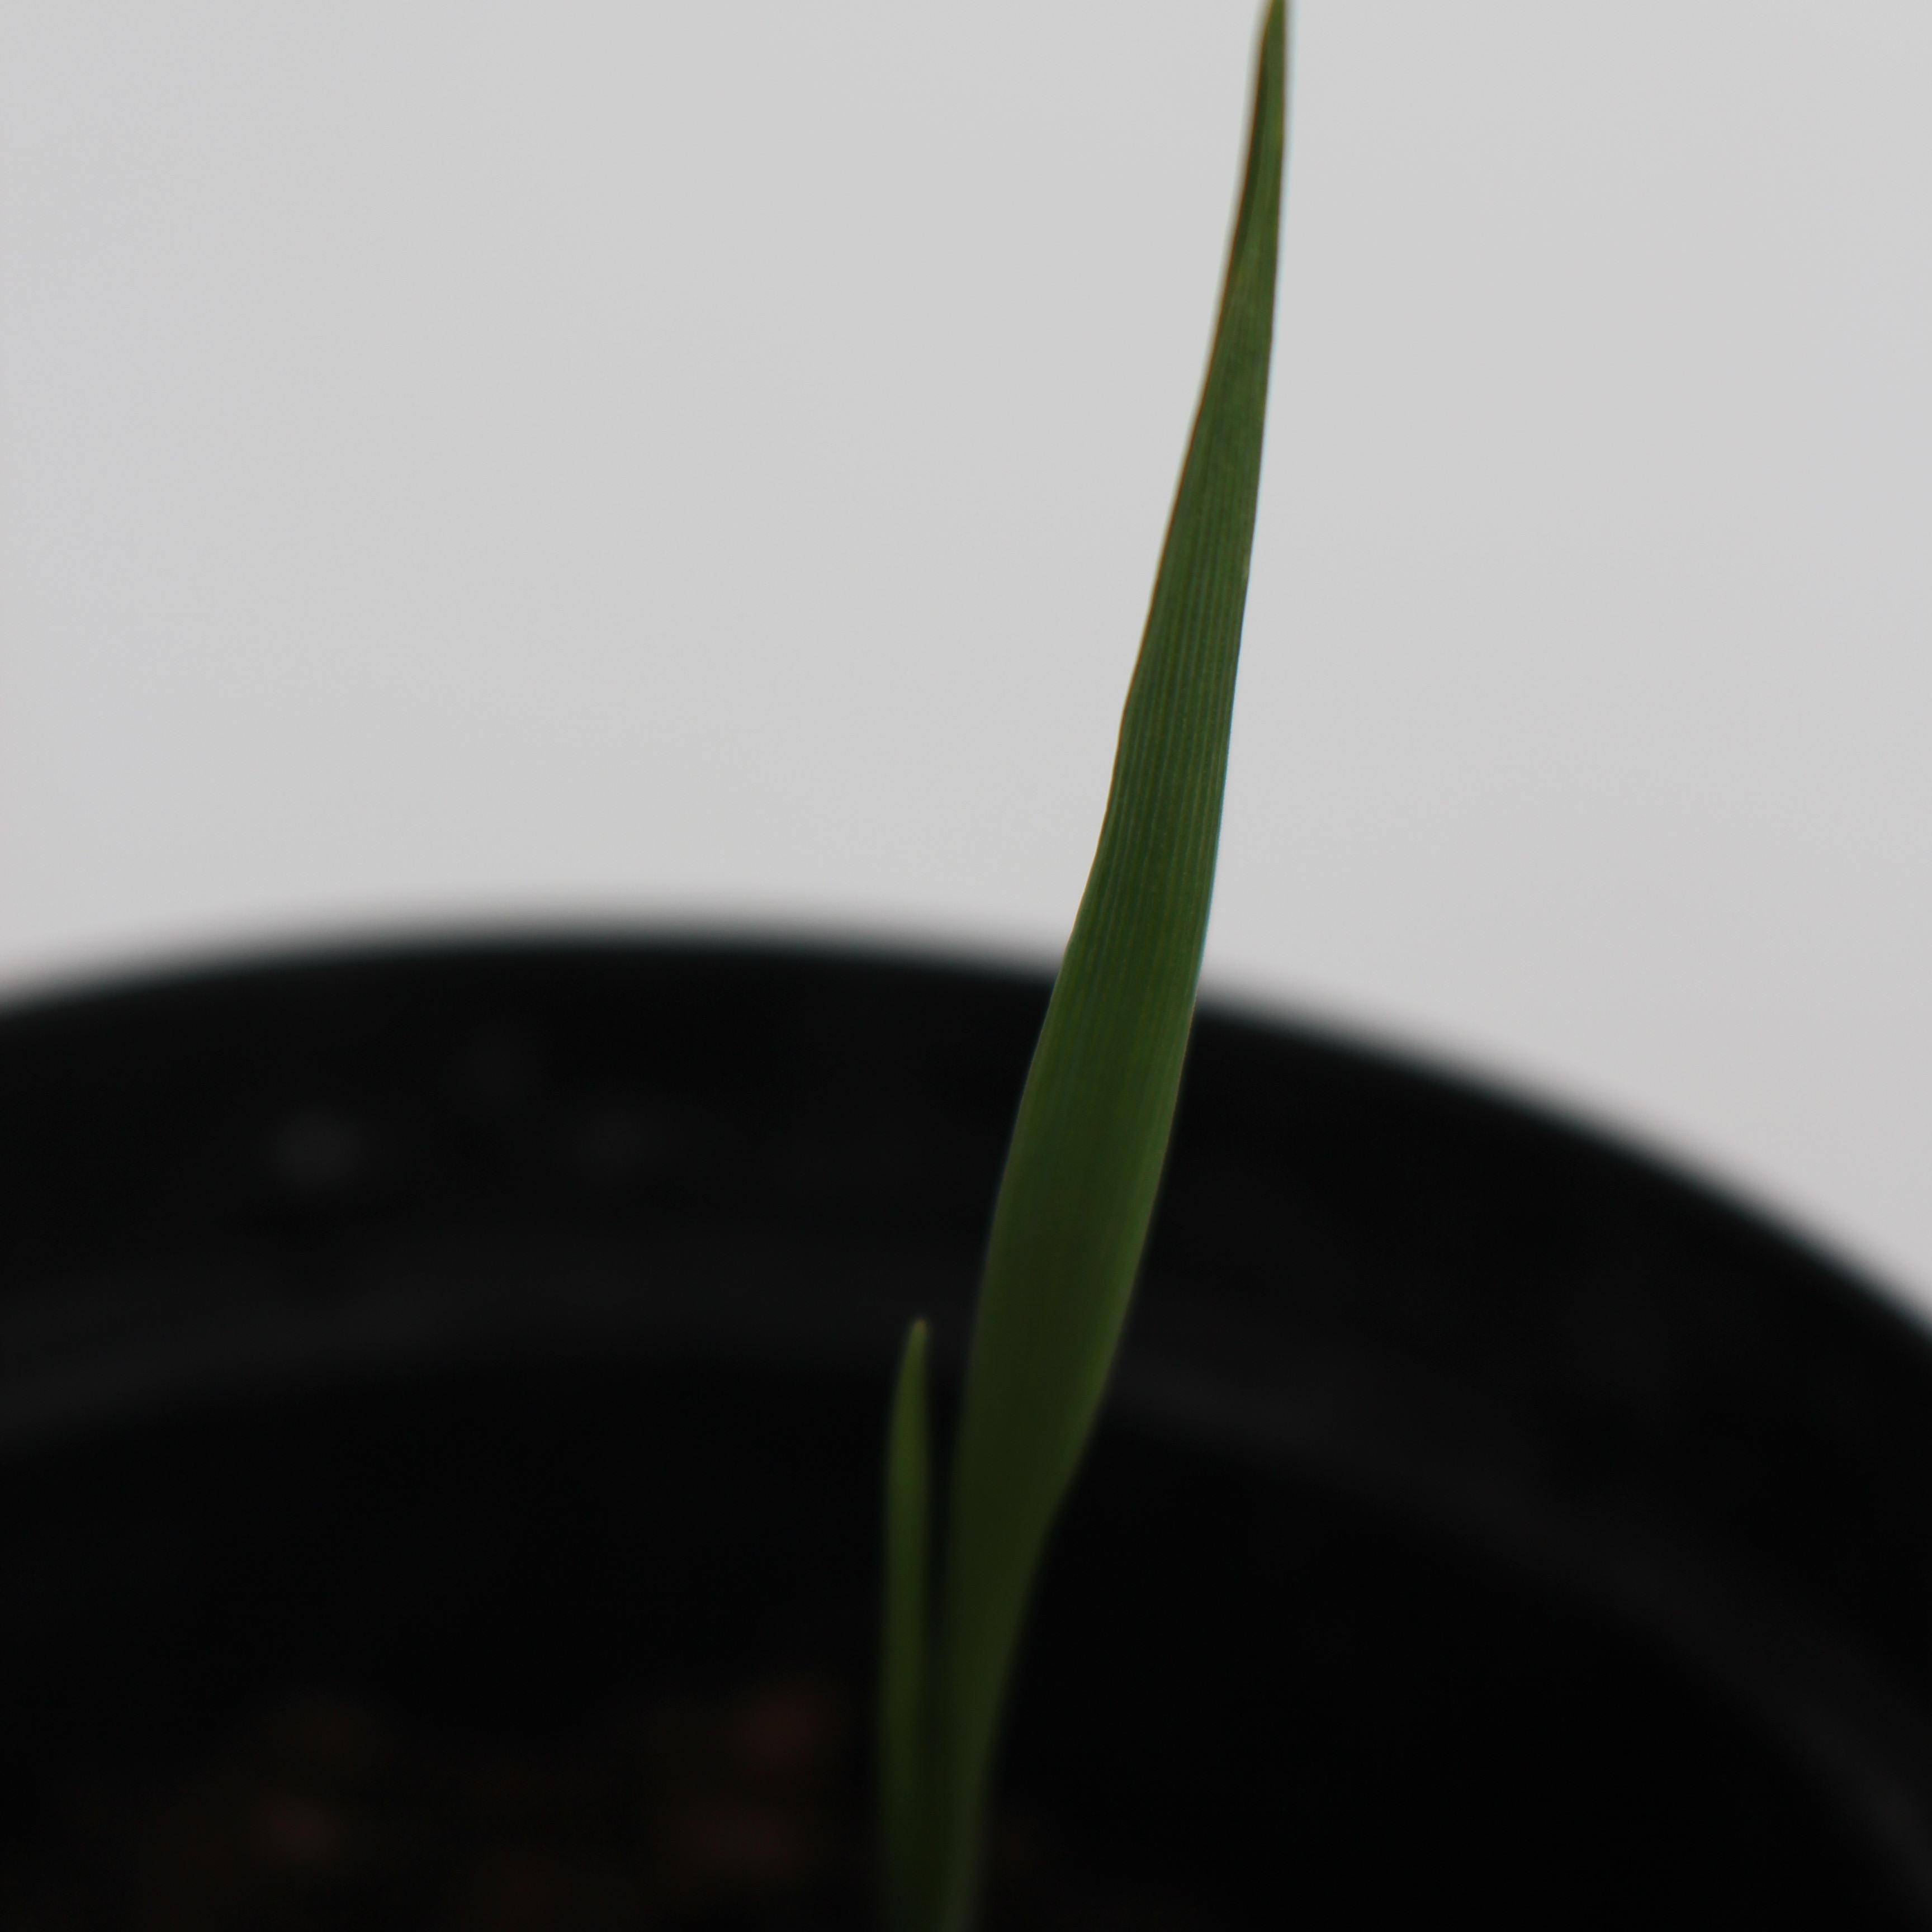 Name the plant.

Avena sterilis
